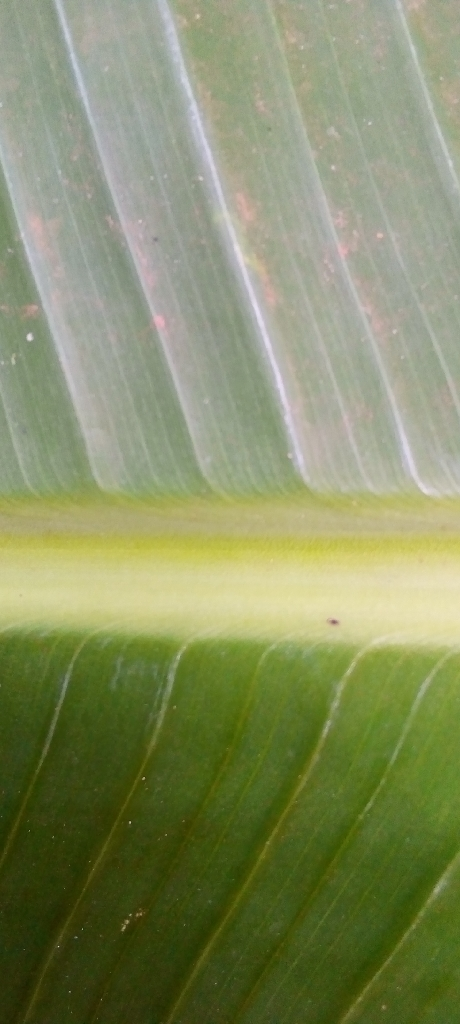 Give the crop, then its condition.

banana, healthy
